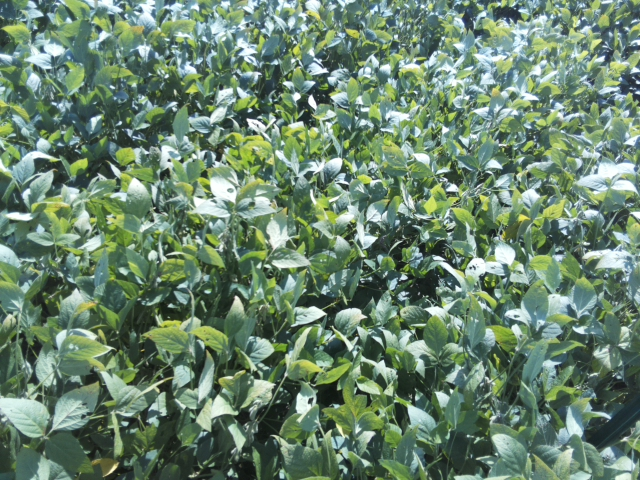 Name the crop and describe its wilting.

soybean, slight leaflet or petiole turgor loss in upper canopy
